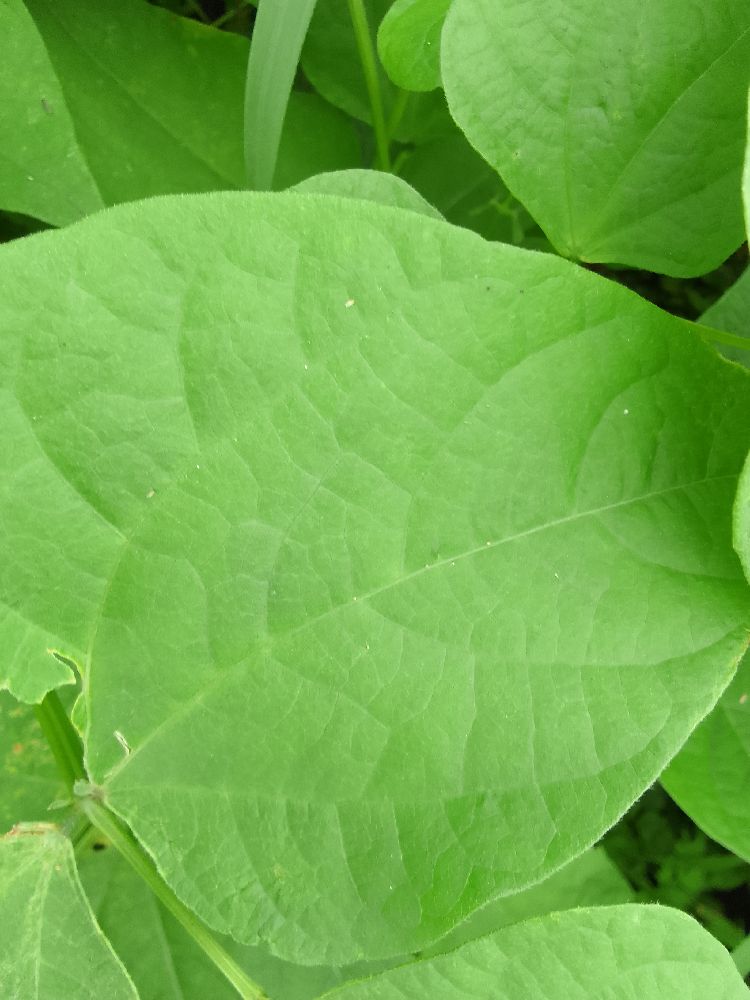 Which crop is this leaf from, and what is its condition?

common bean, healthy
